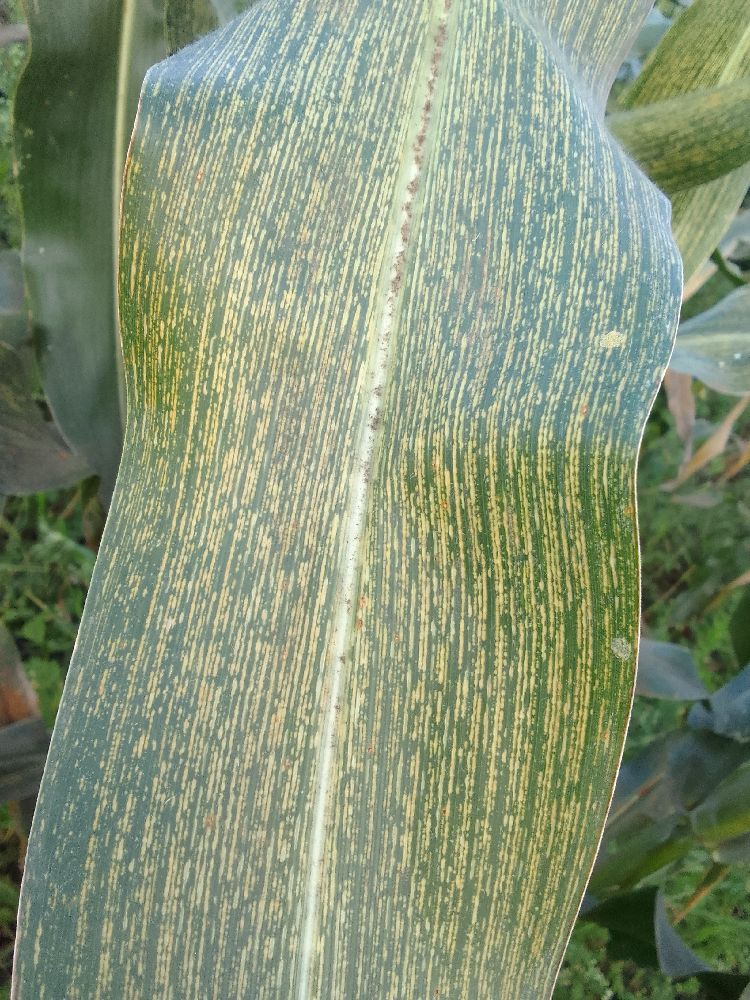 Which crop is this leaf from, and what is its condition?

maize, maize streak virus
